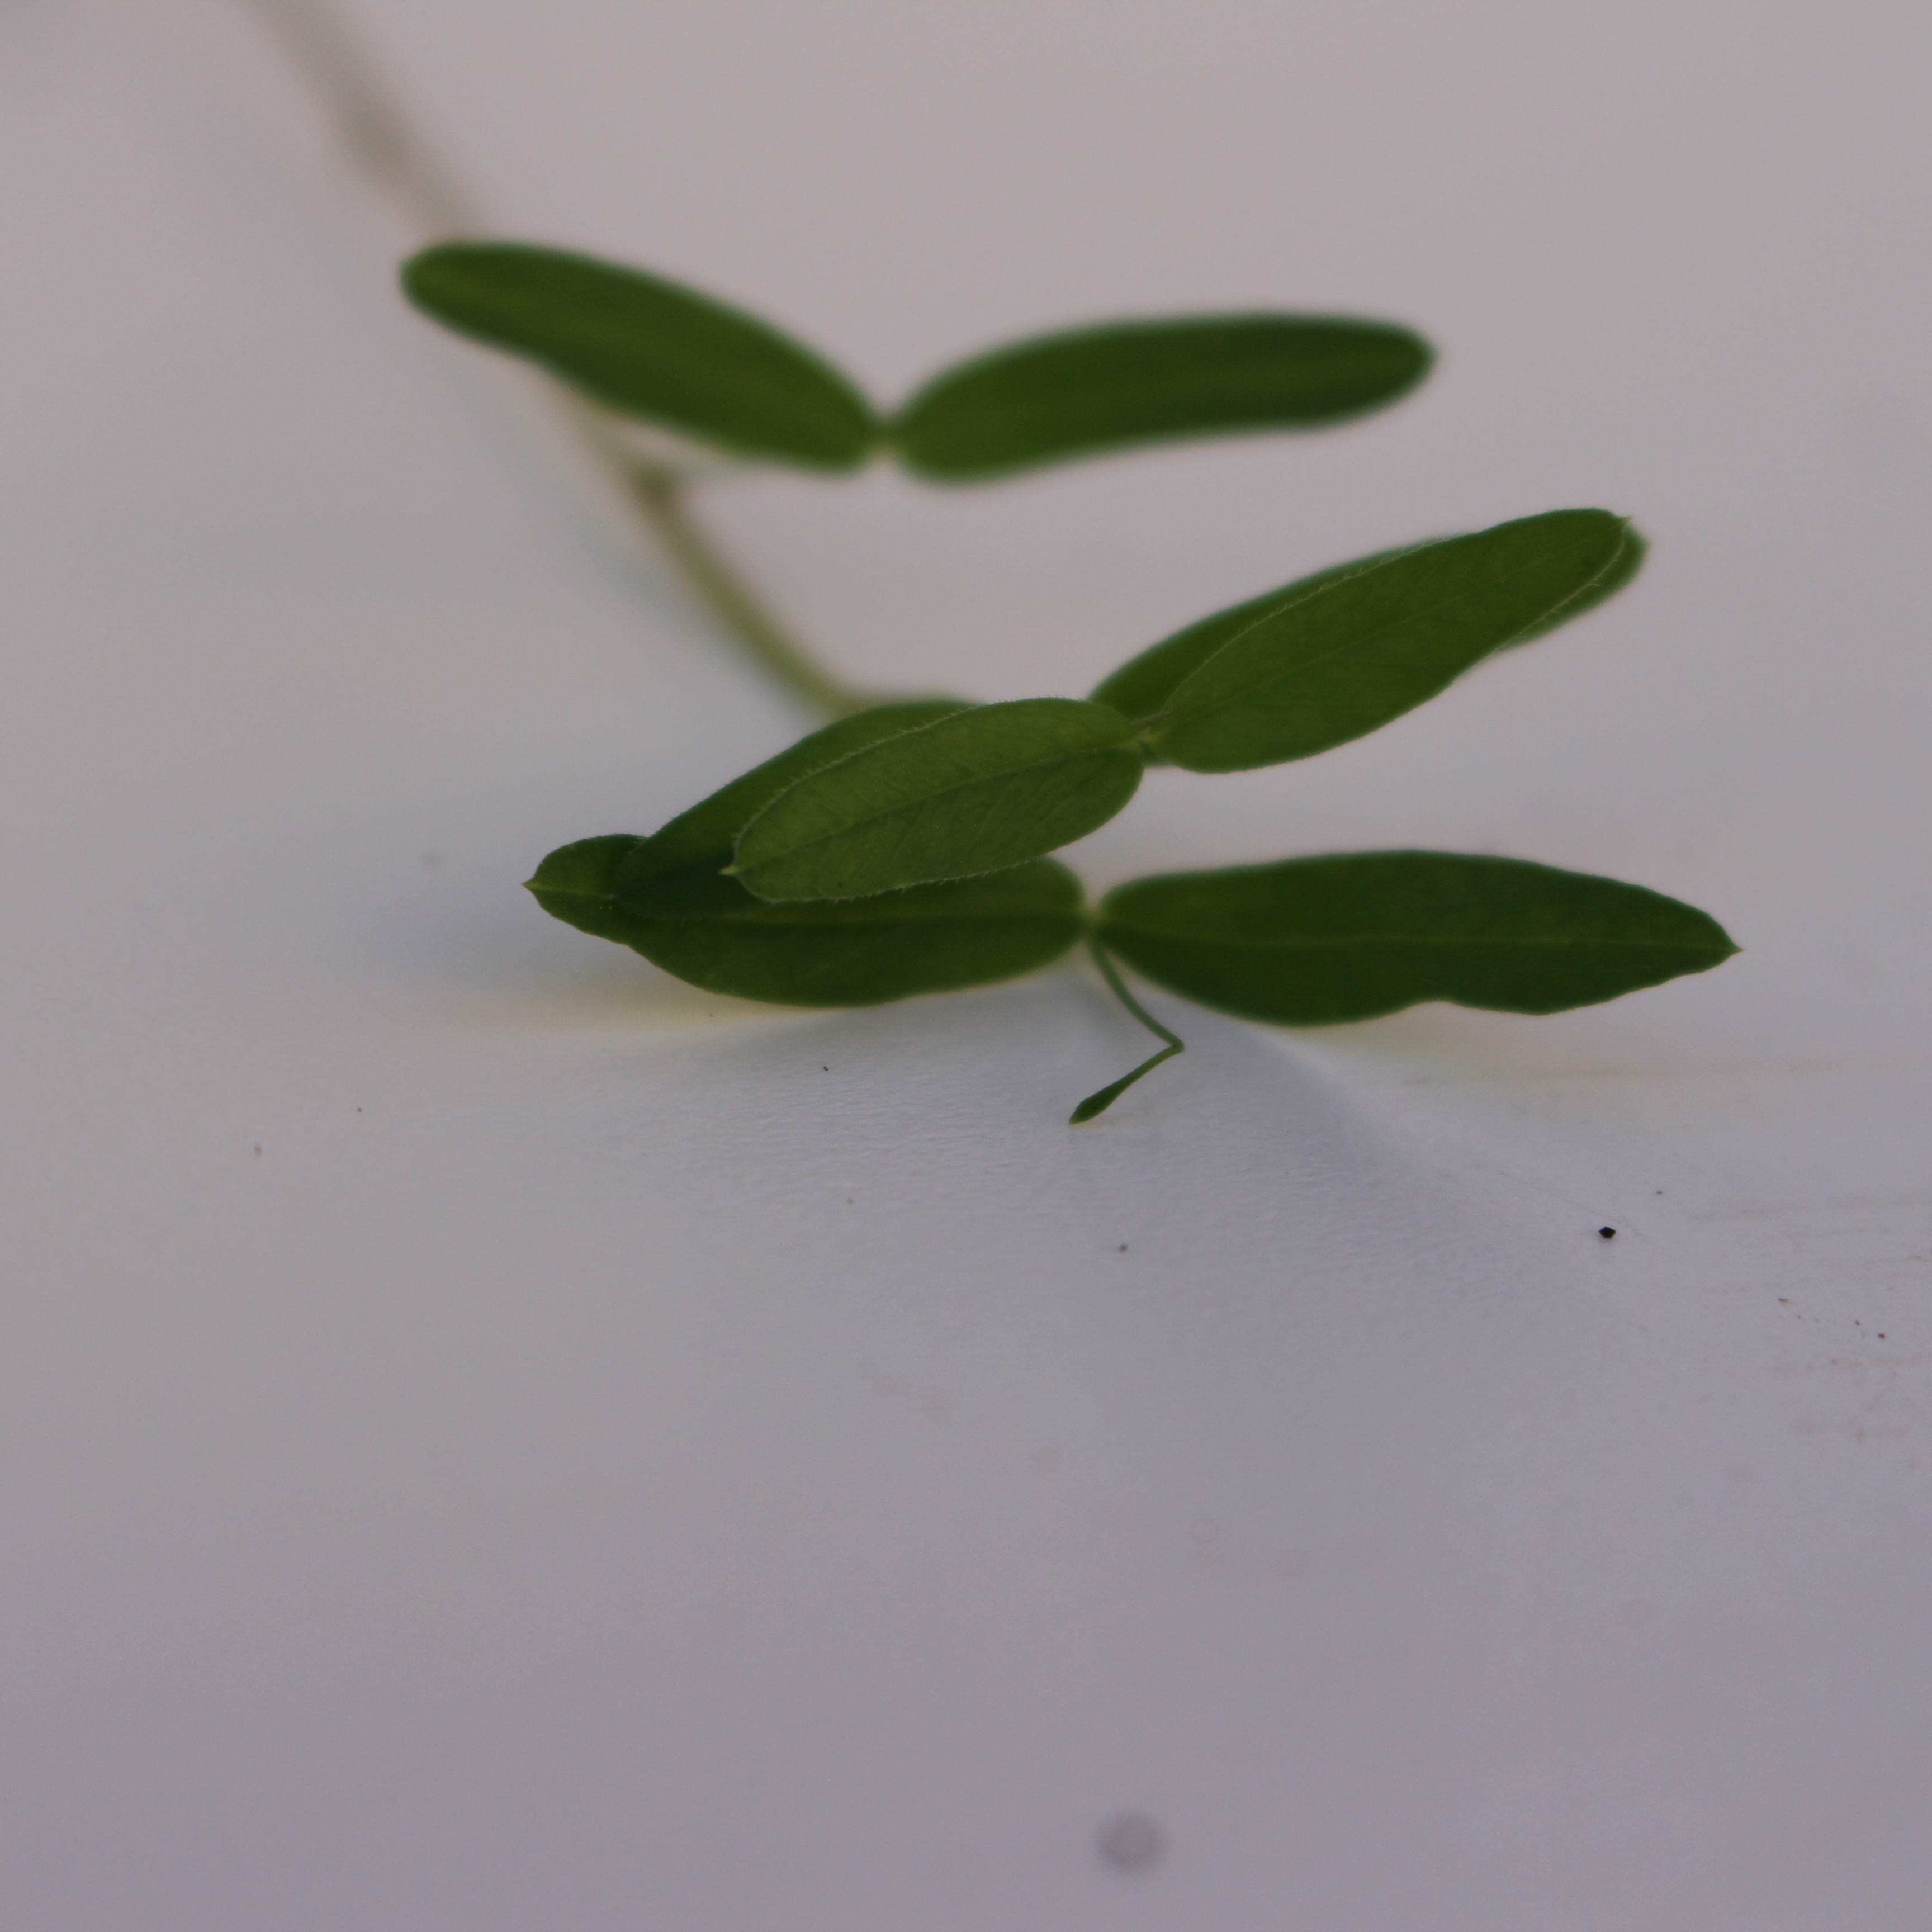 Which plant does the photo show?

Vicia sativa
